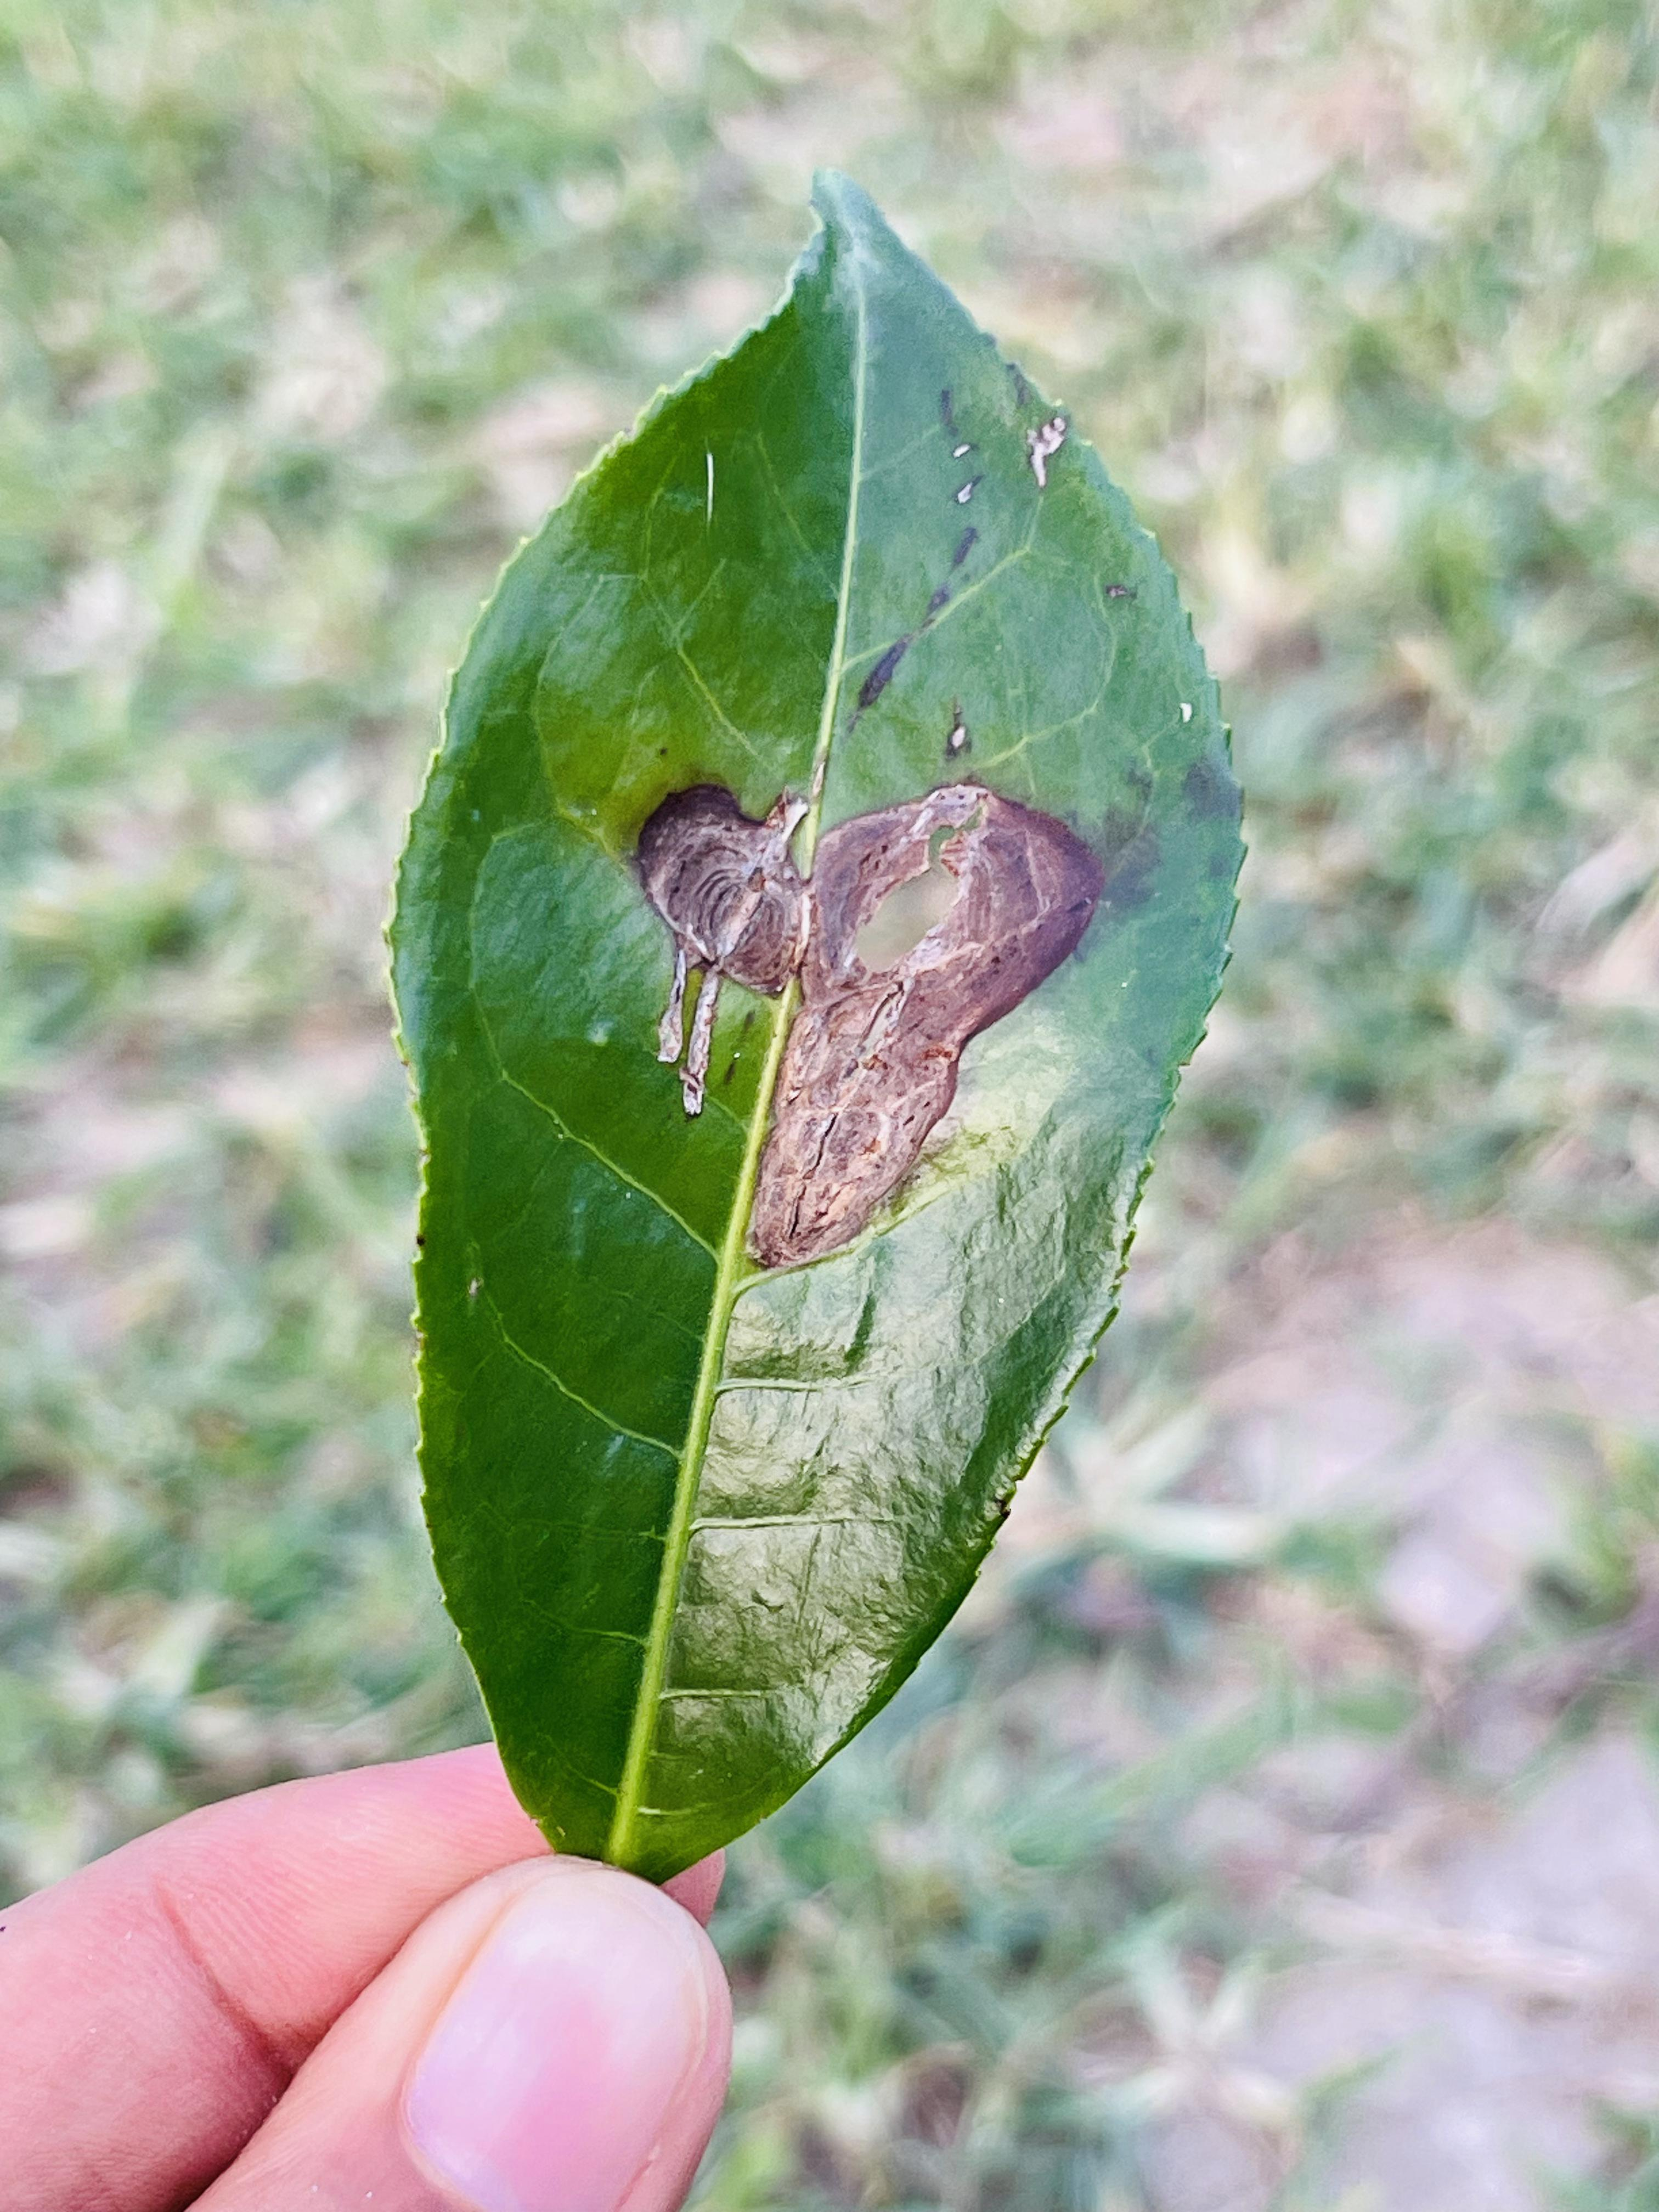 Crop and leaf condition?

tea, blight
